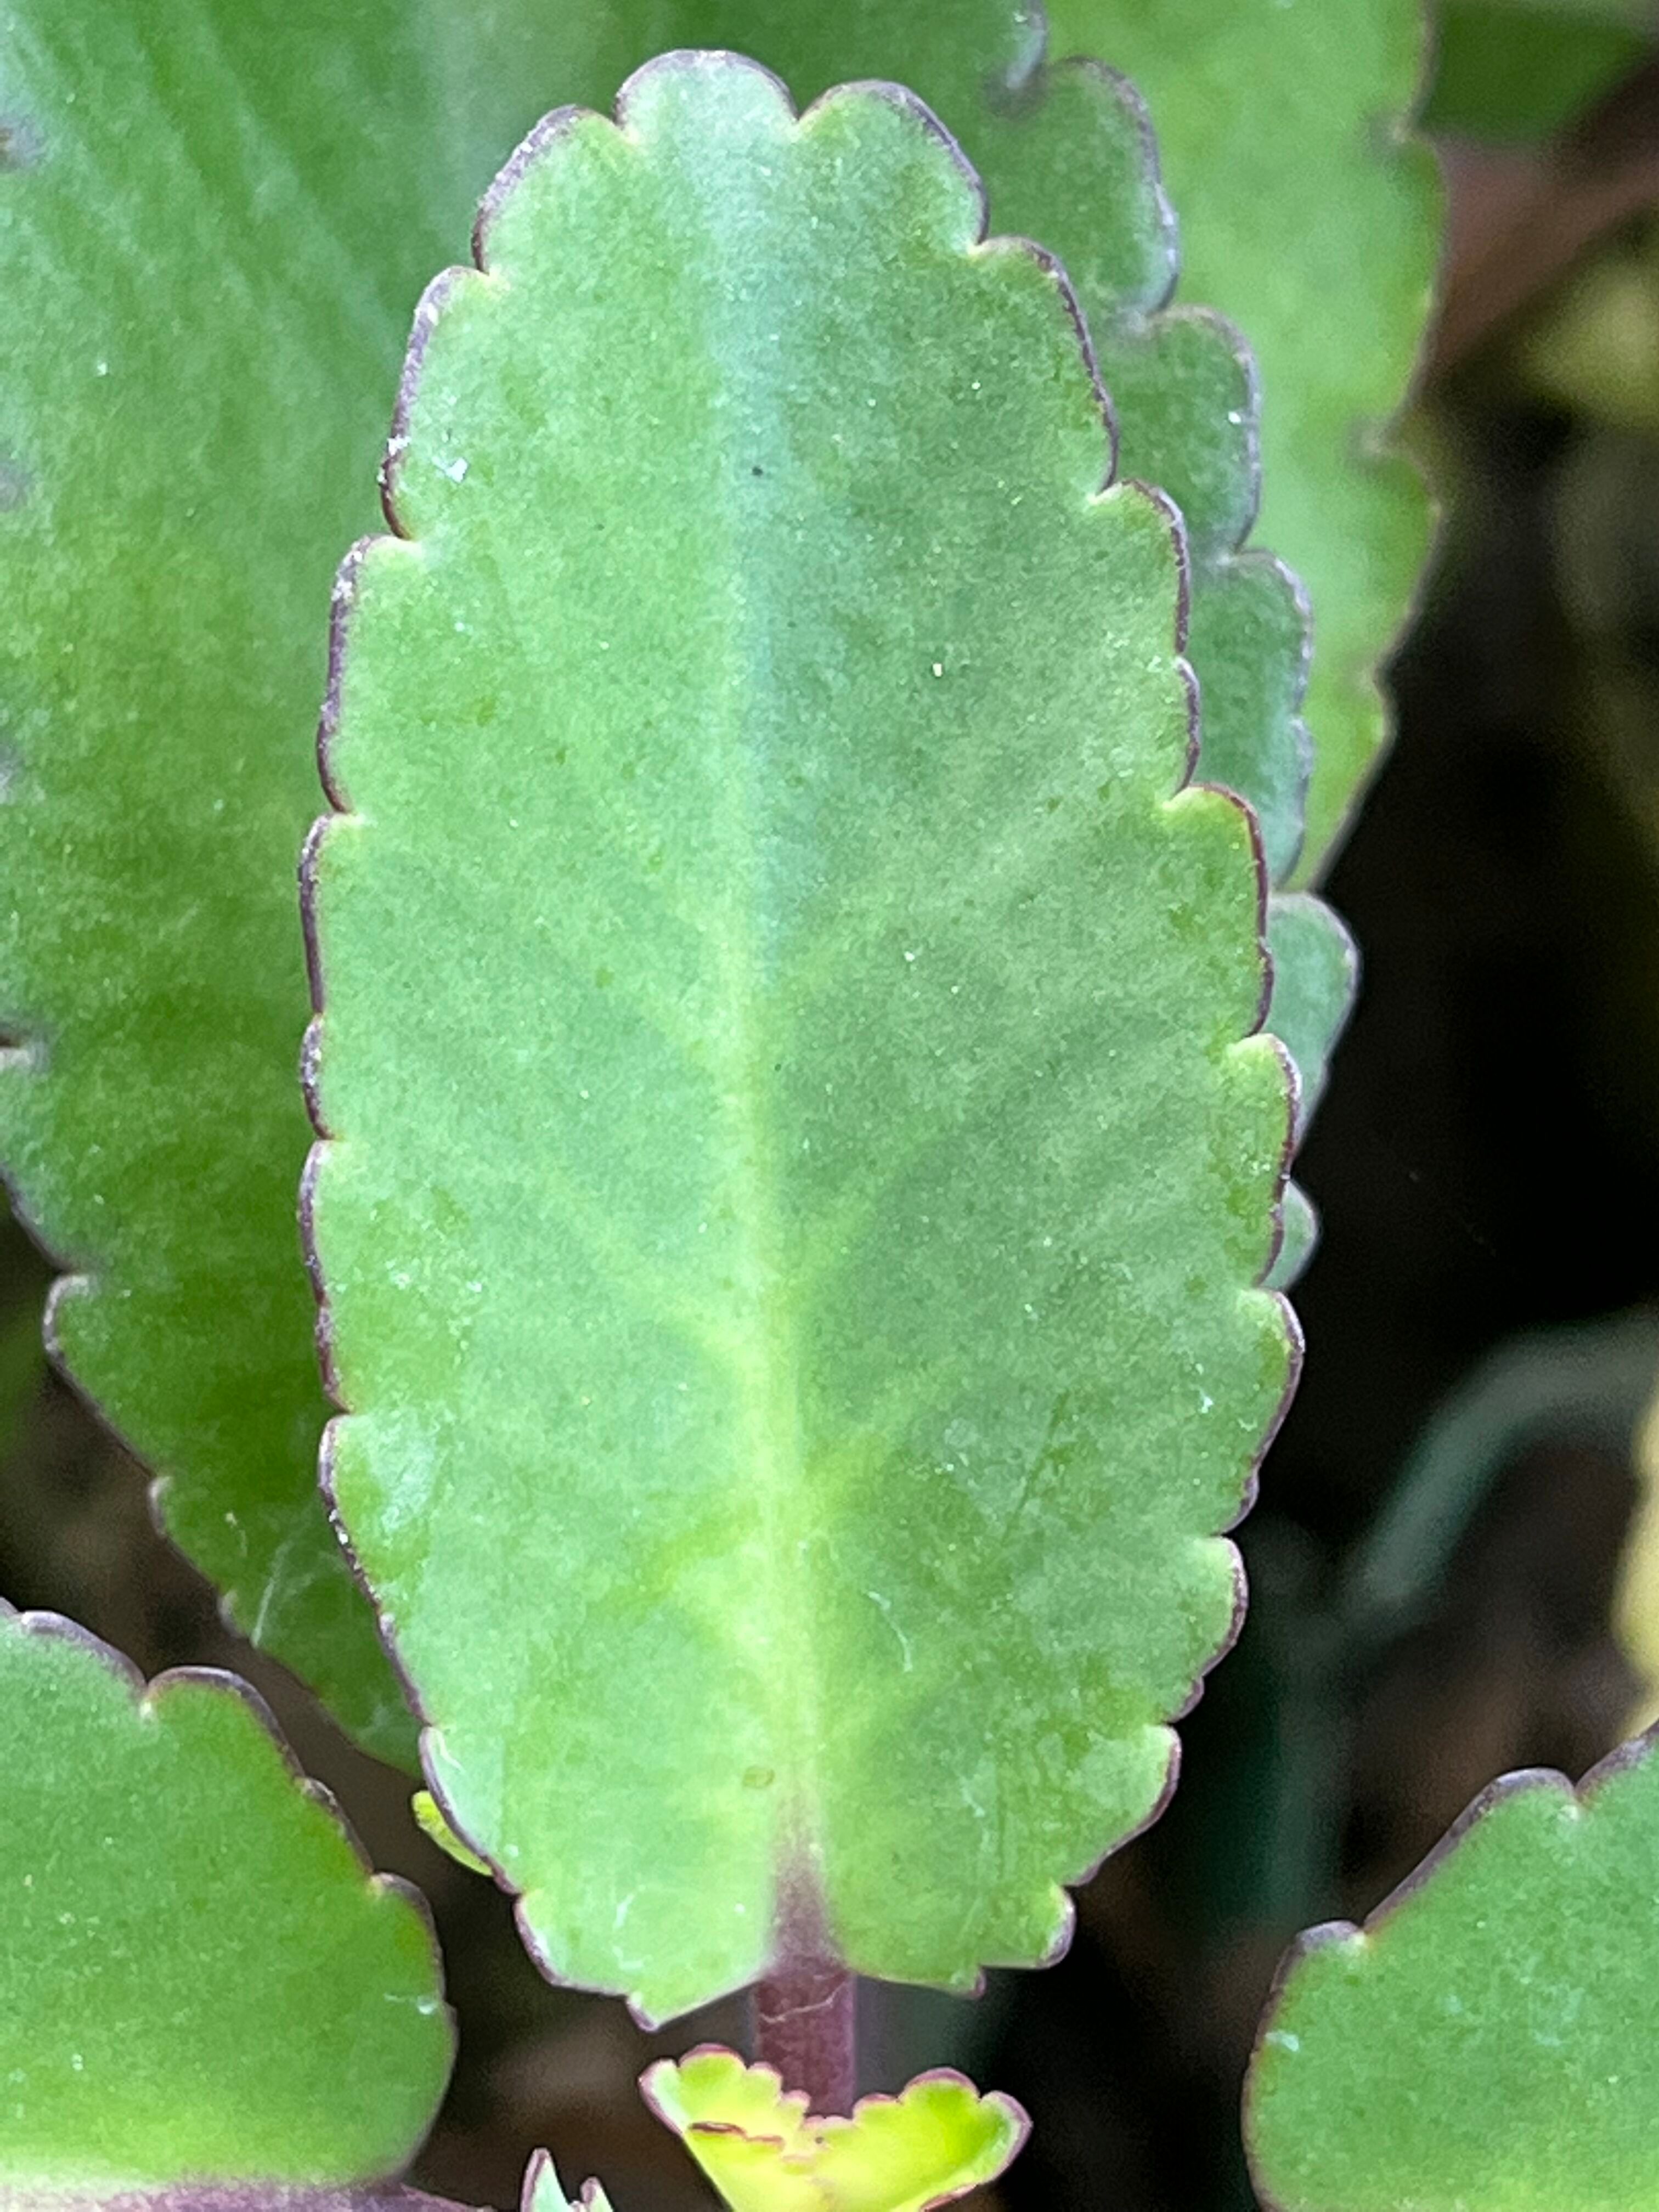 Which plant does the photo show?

pathorkuci
